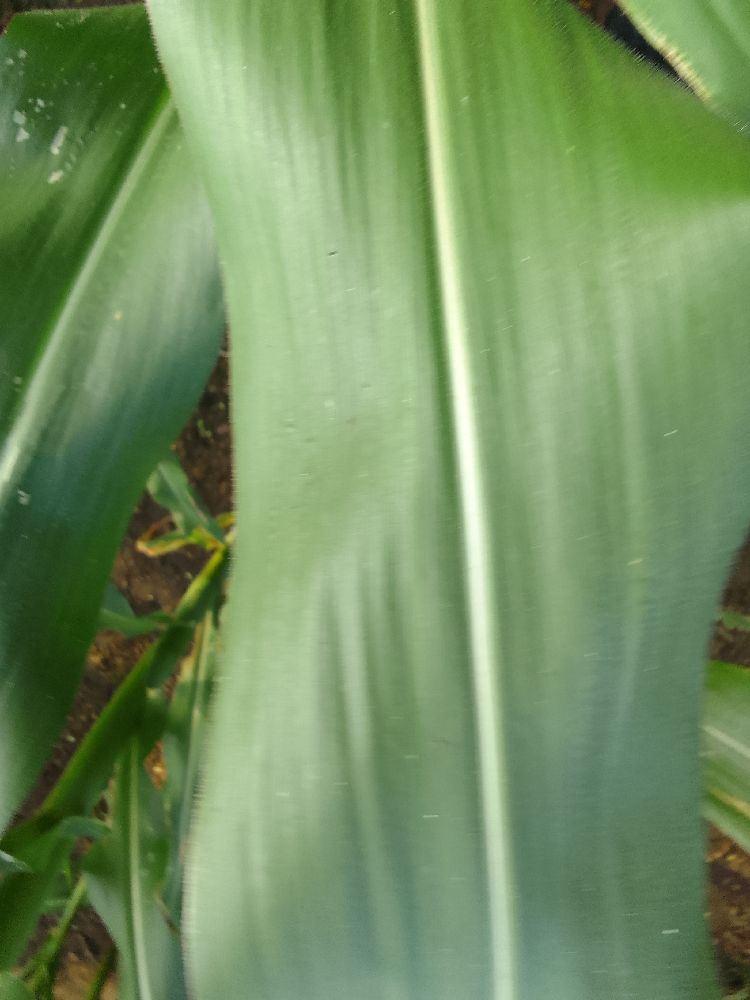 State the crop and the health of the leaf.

maize, healthy
